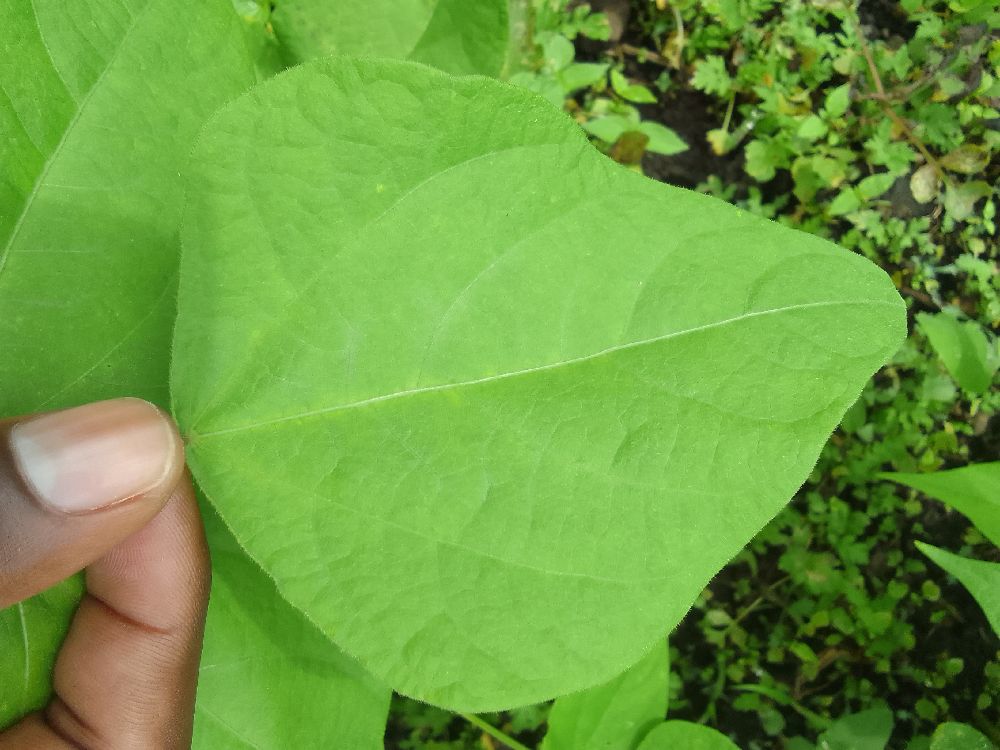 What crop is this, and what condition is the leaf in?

common bean, healthy
